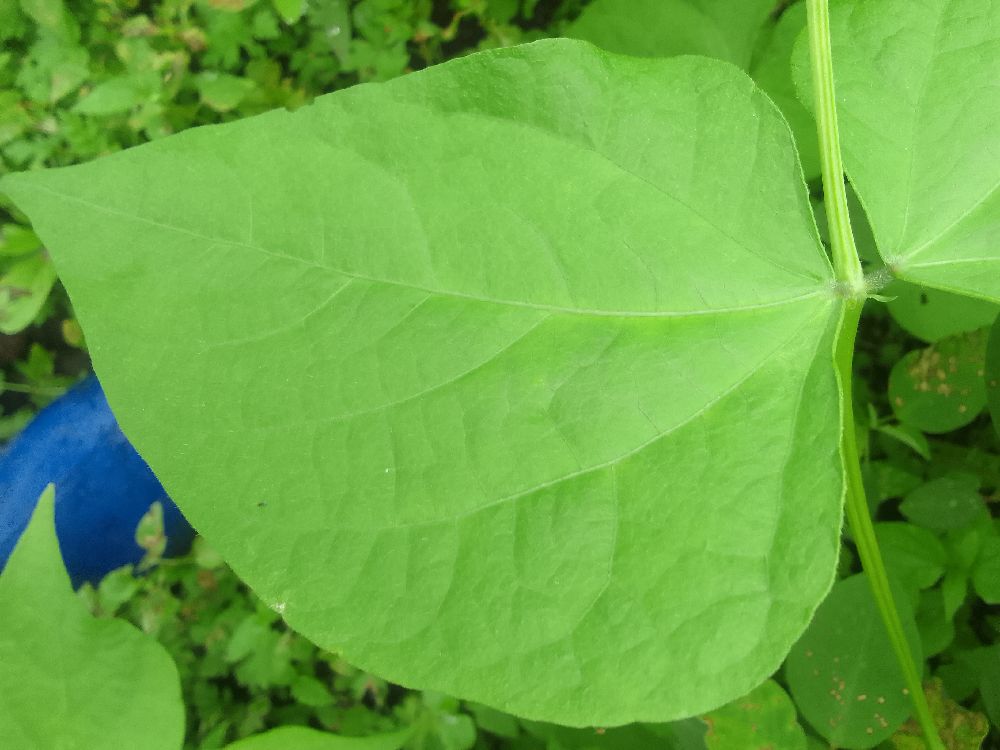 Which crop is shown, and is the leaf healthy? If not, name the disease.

common bean, healthy
